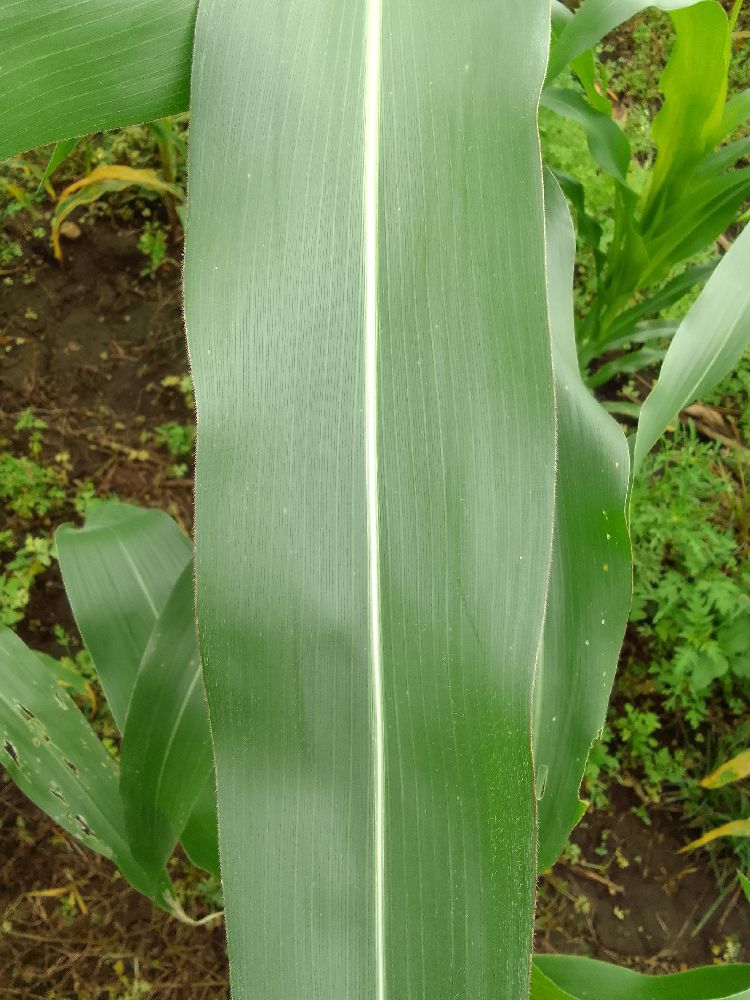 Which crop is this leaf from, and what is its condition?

maize, healthy
